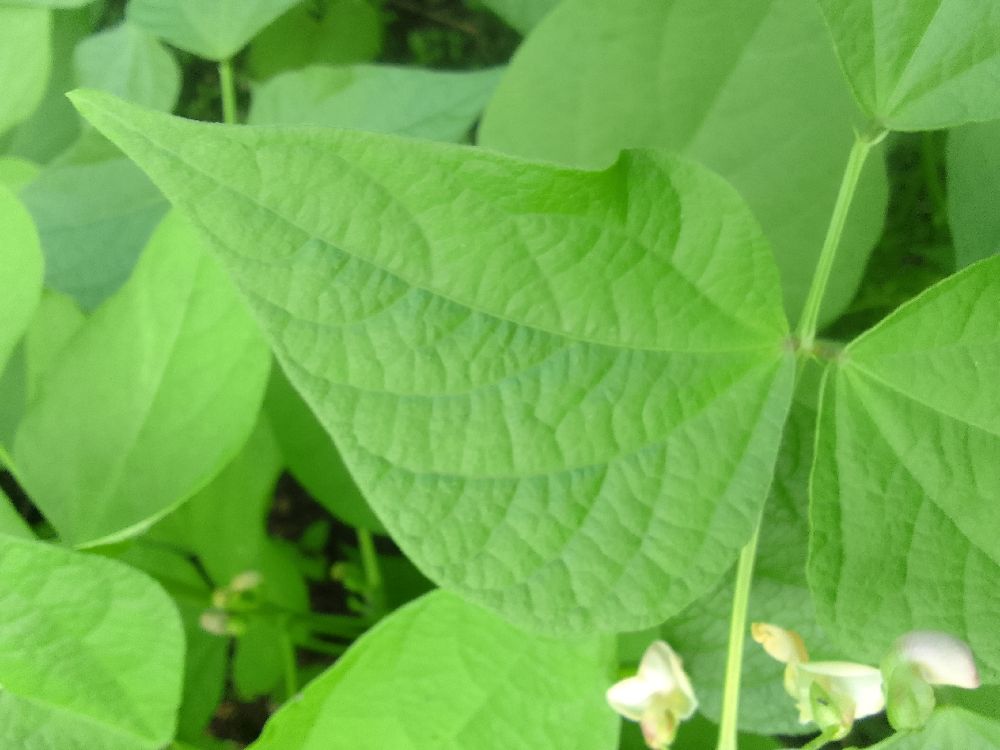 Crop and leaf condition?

common bean, healthy
